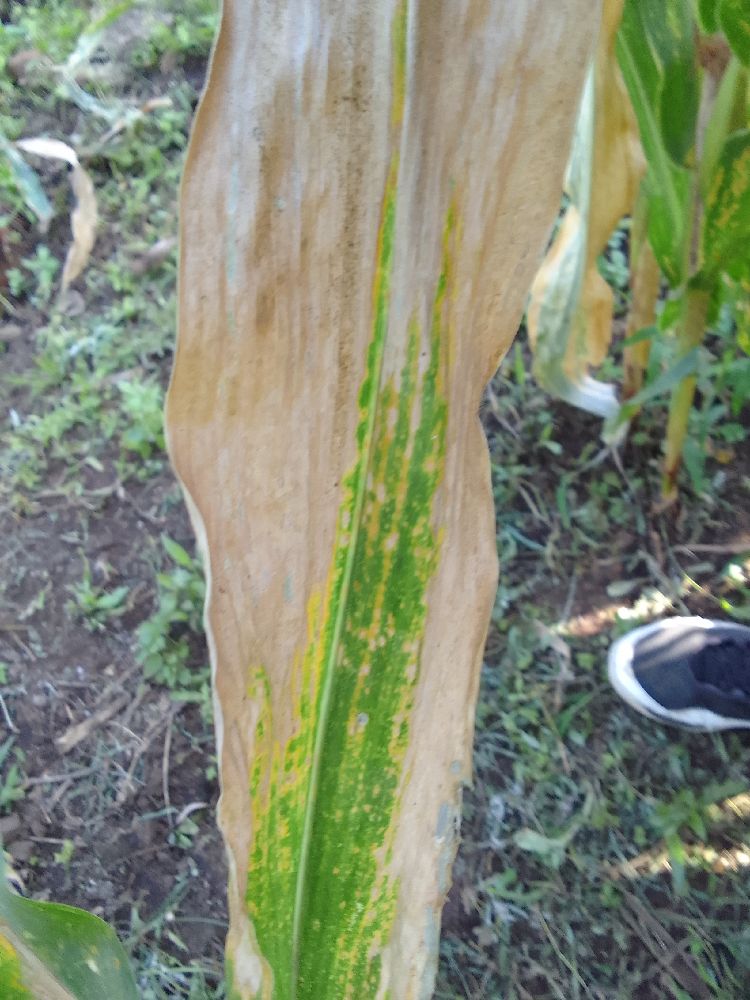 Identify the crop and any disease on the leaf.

maize, maize lethal necrosis
